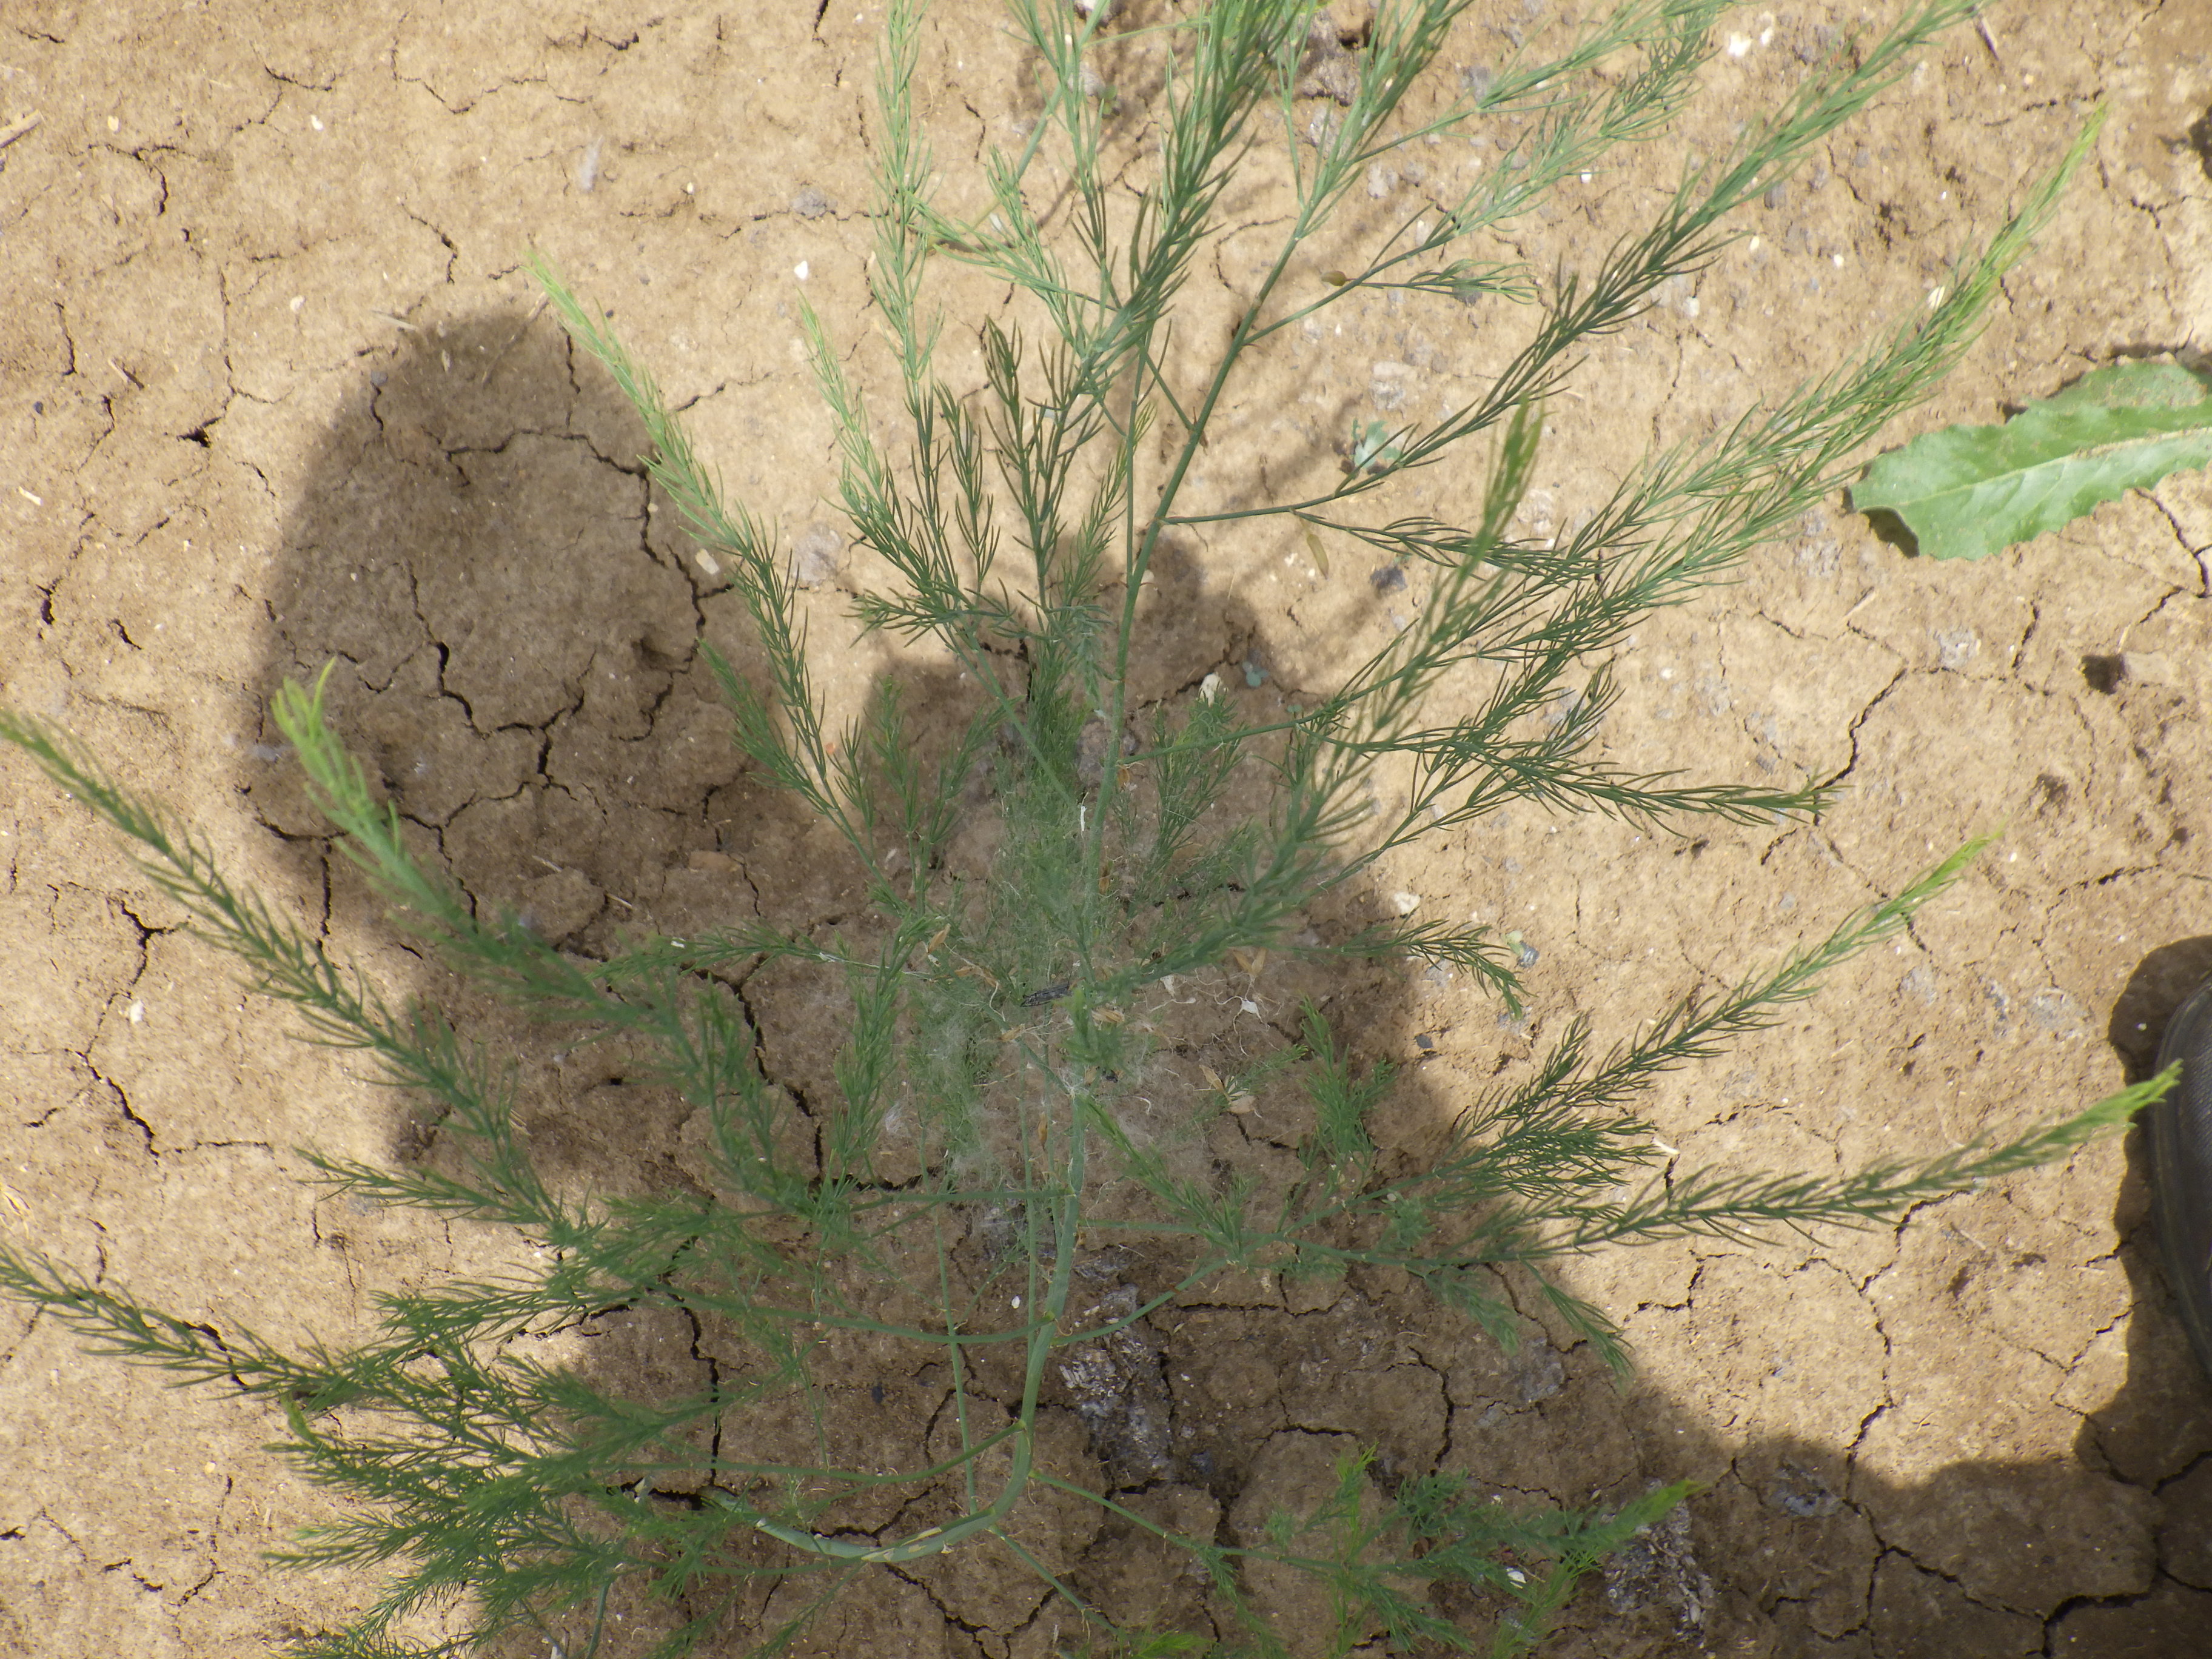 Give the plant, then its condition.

asparagus, healthy
